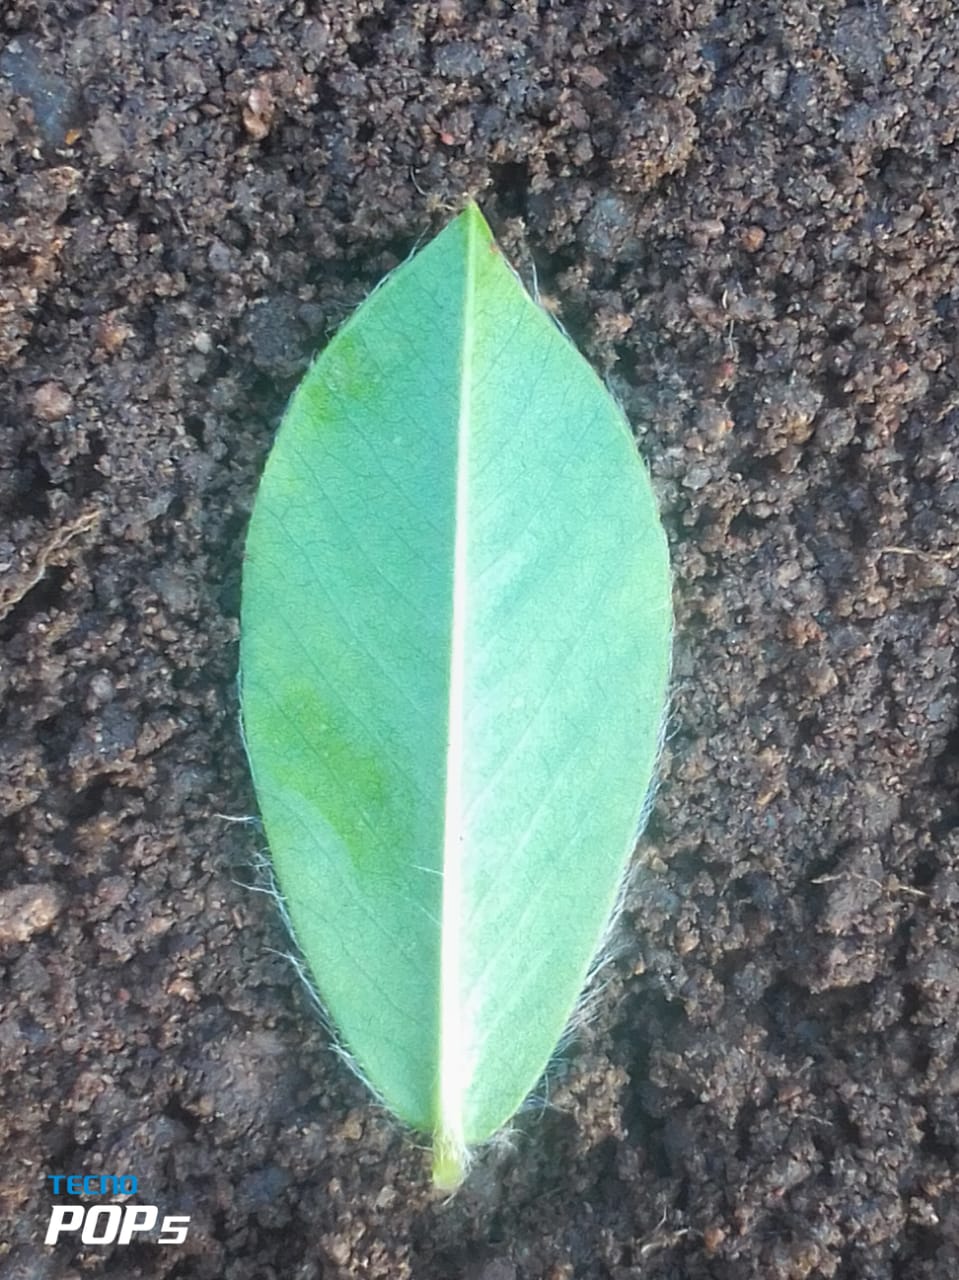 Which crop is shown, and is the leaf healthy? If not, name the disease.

peanut, healthy leaves
